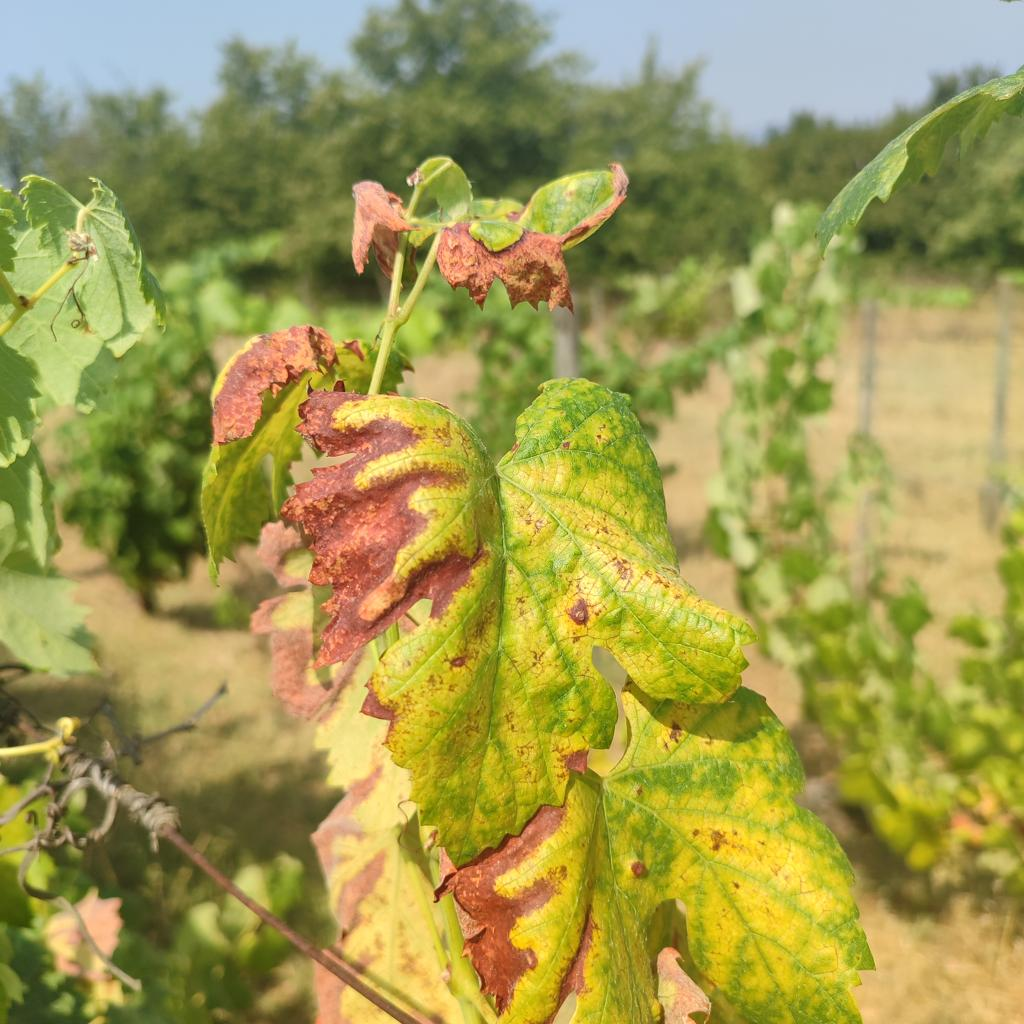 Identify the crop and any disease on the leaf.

grapevine, esca complex
